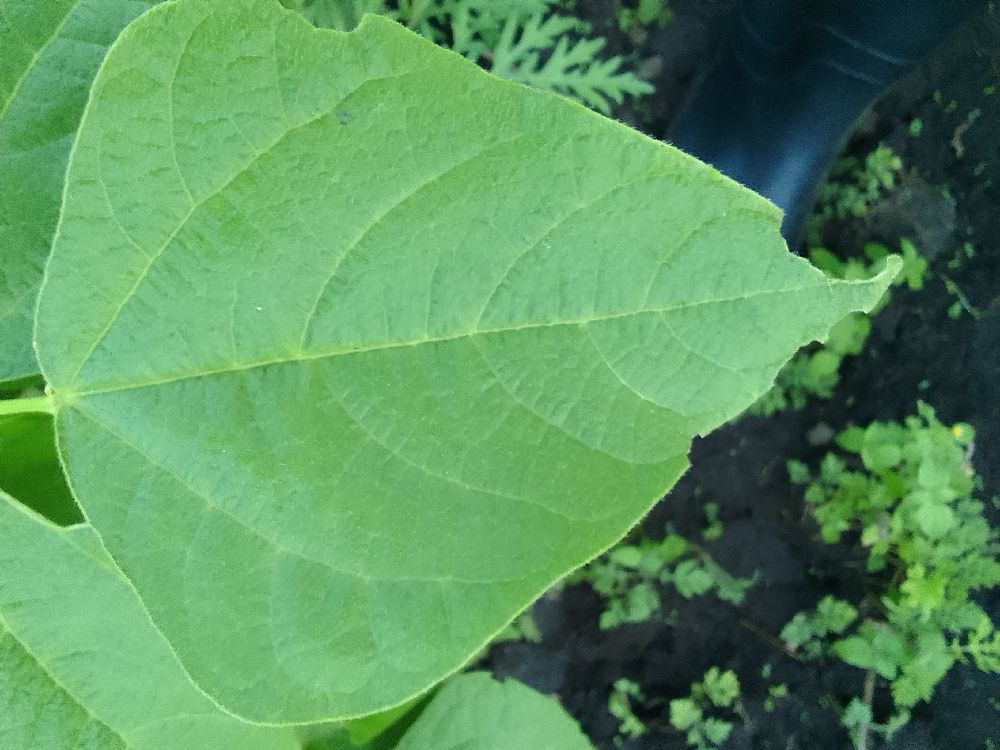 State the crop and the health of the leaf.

common bean, healthy
